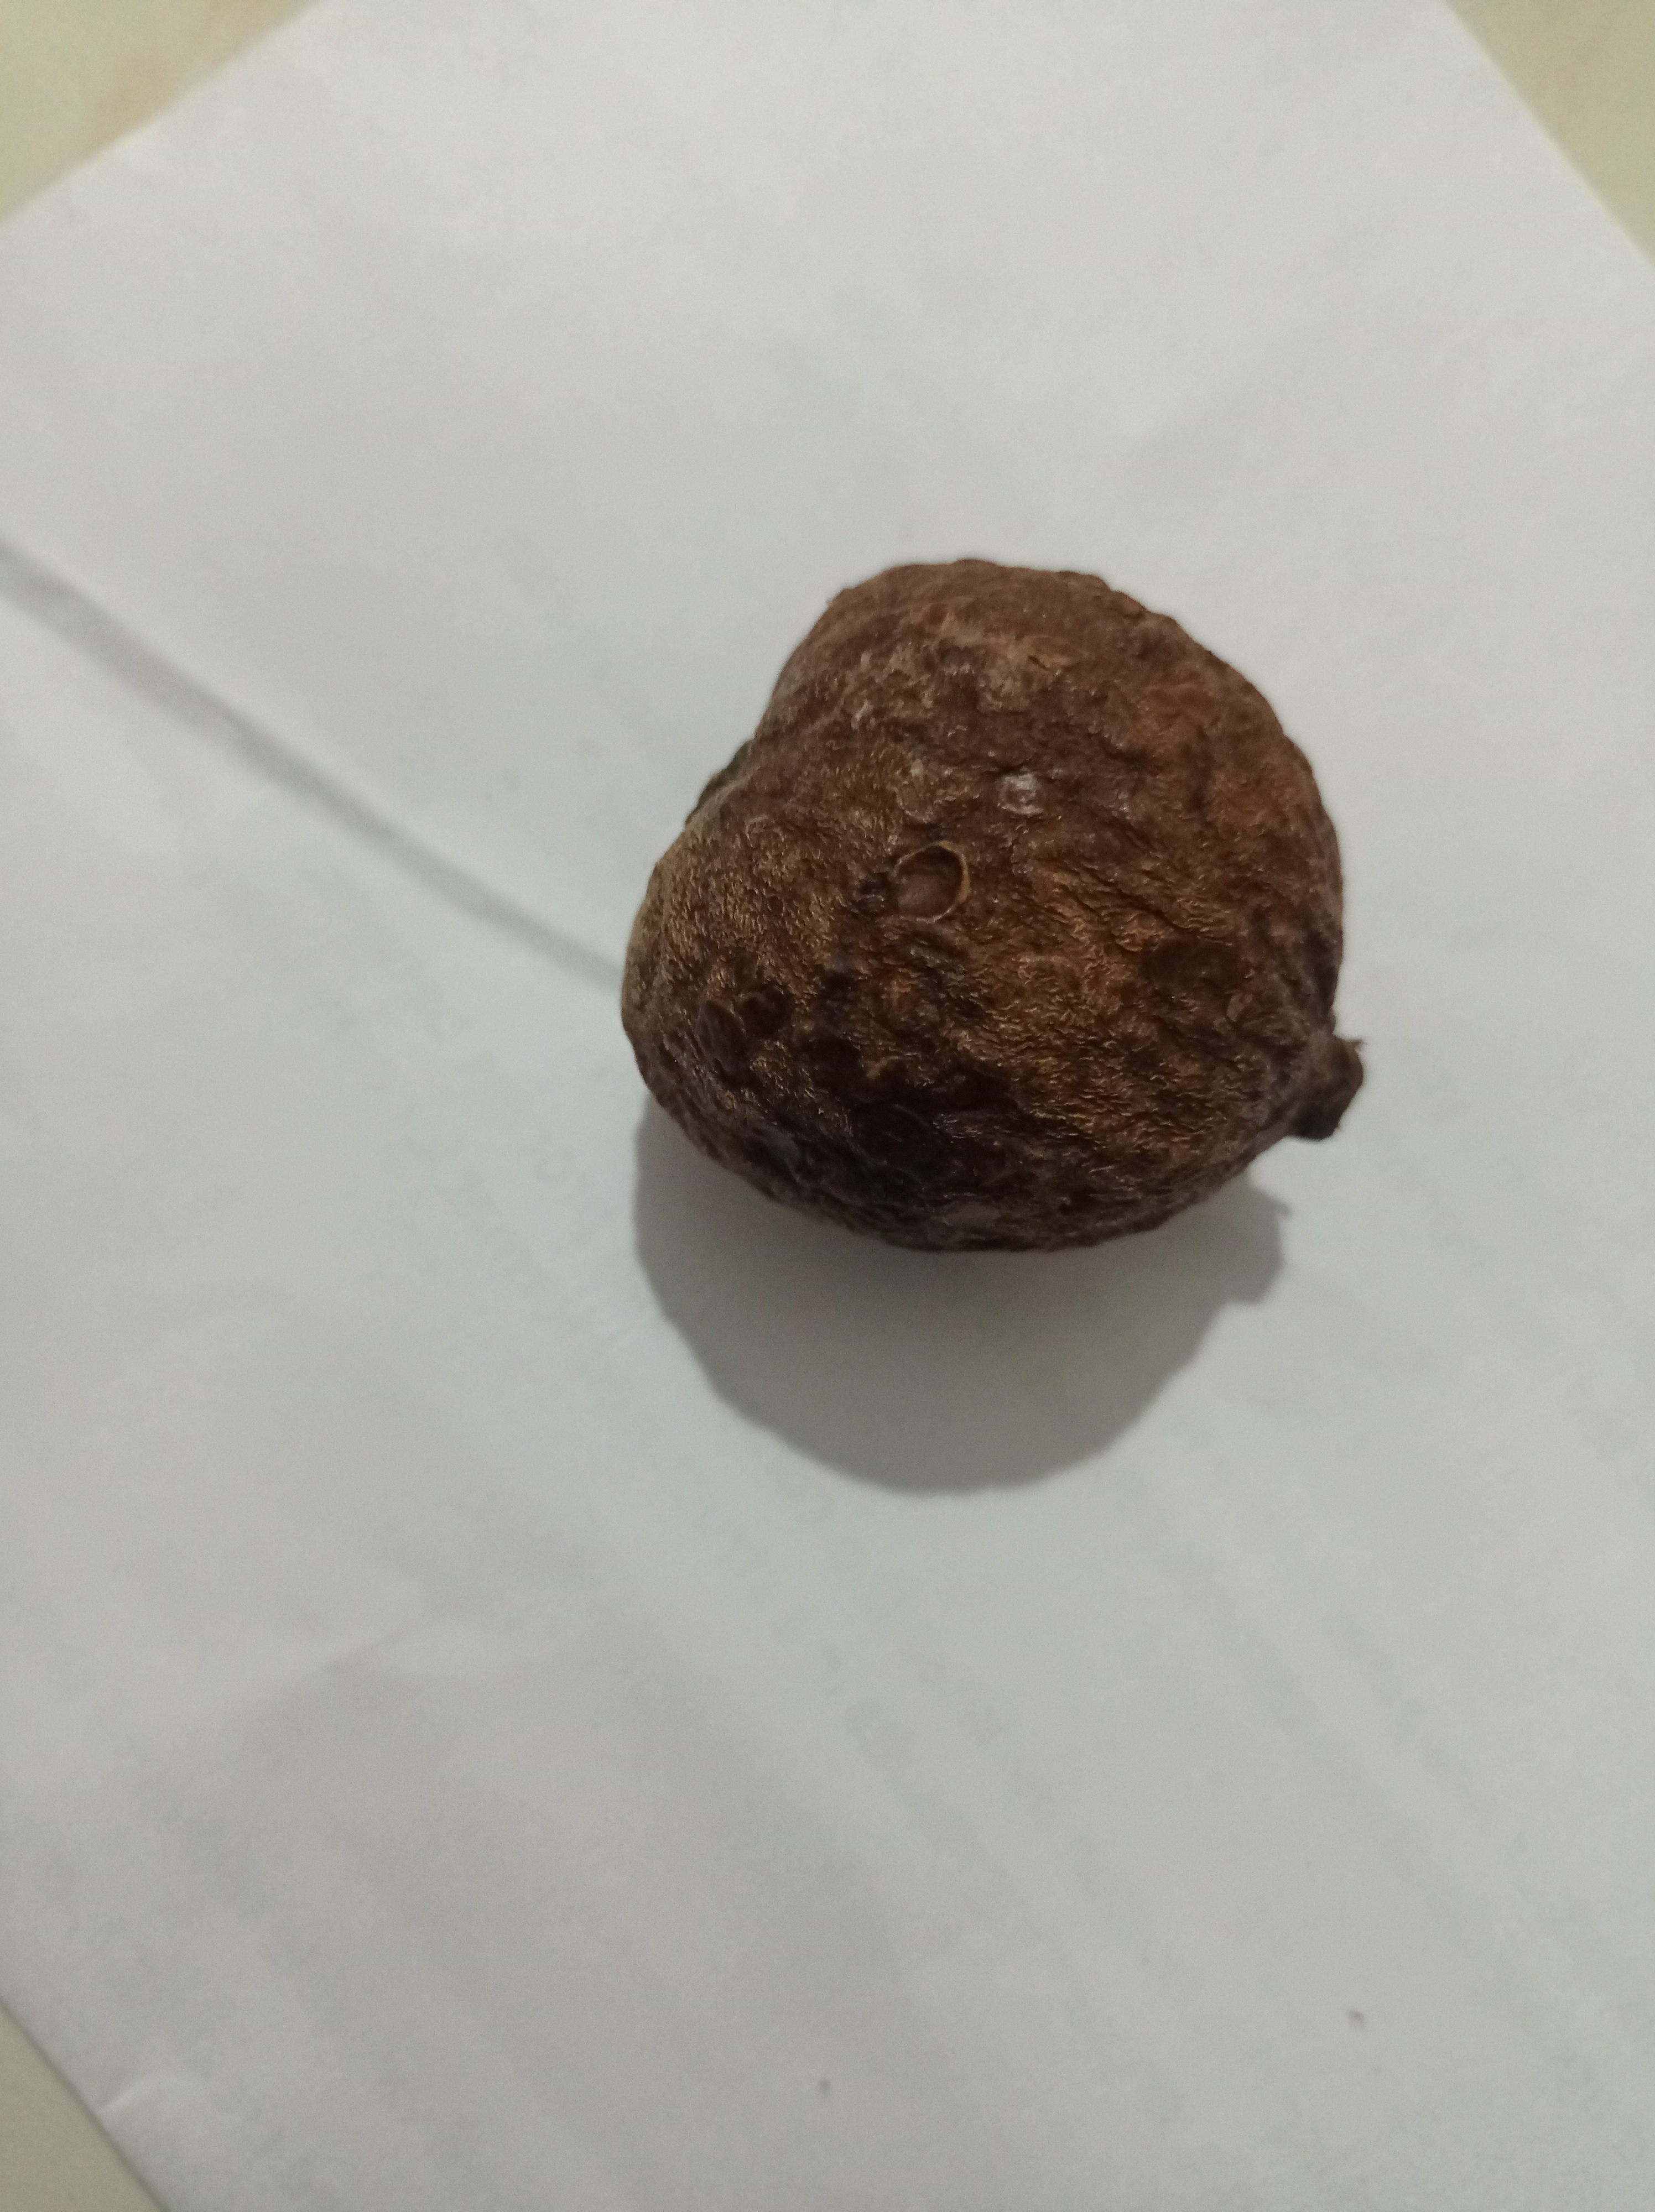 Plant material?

madanphal
